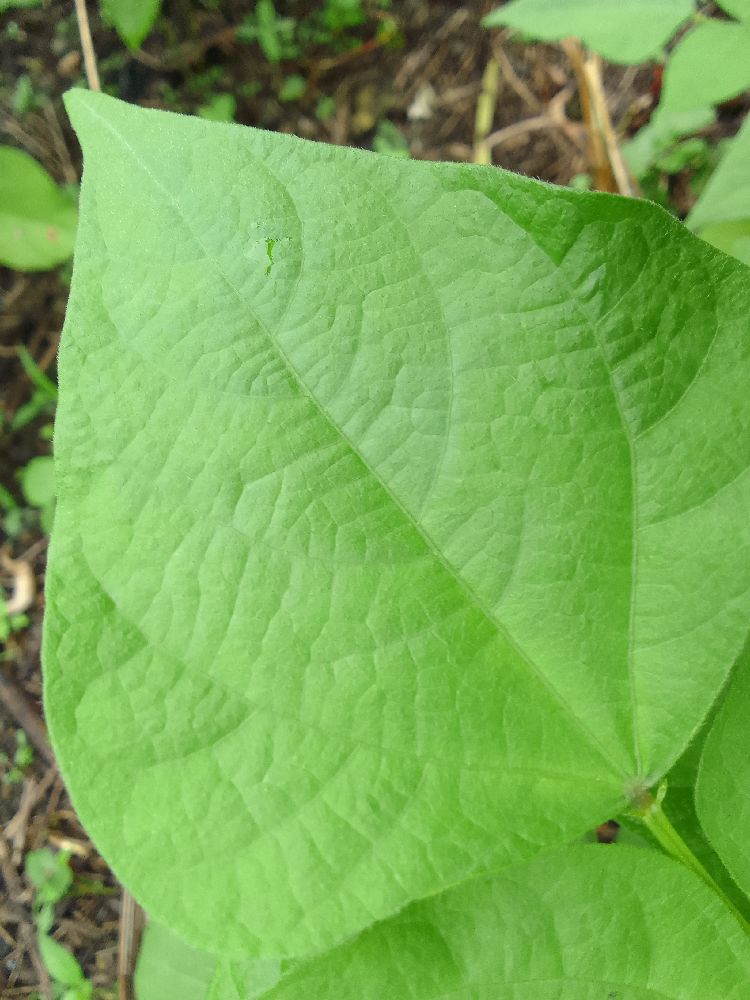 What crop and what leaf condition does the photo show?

common bean, healthy
